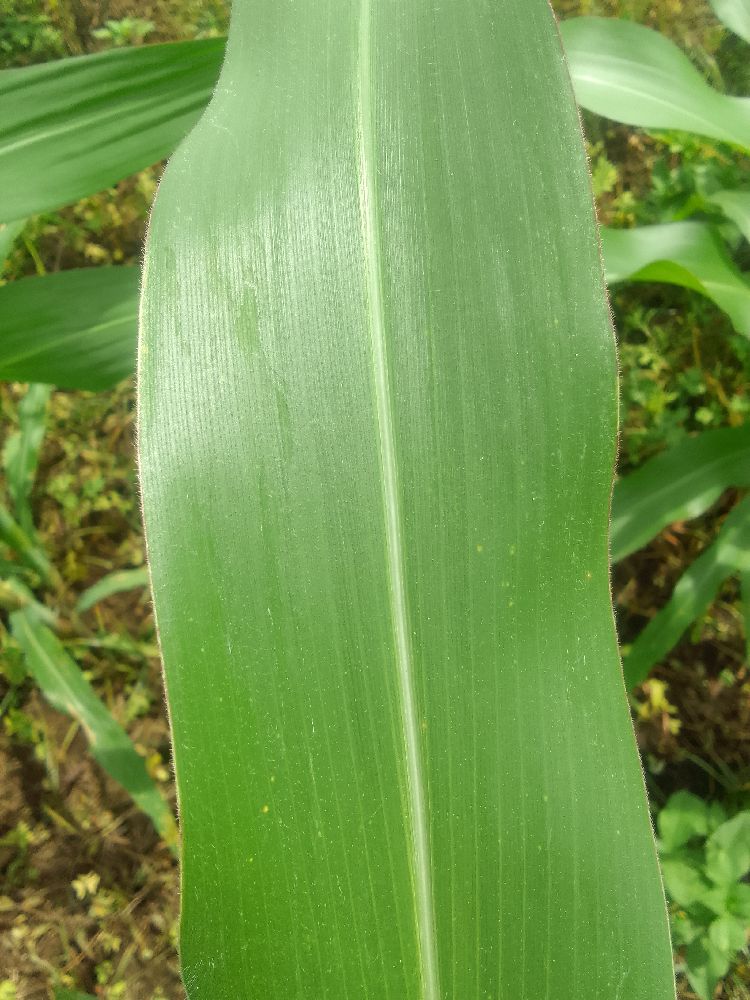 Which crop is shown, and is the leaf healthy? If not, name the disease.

maize, healthy
